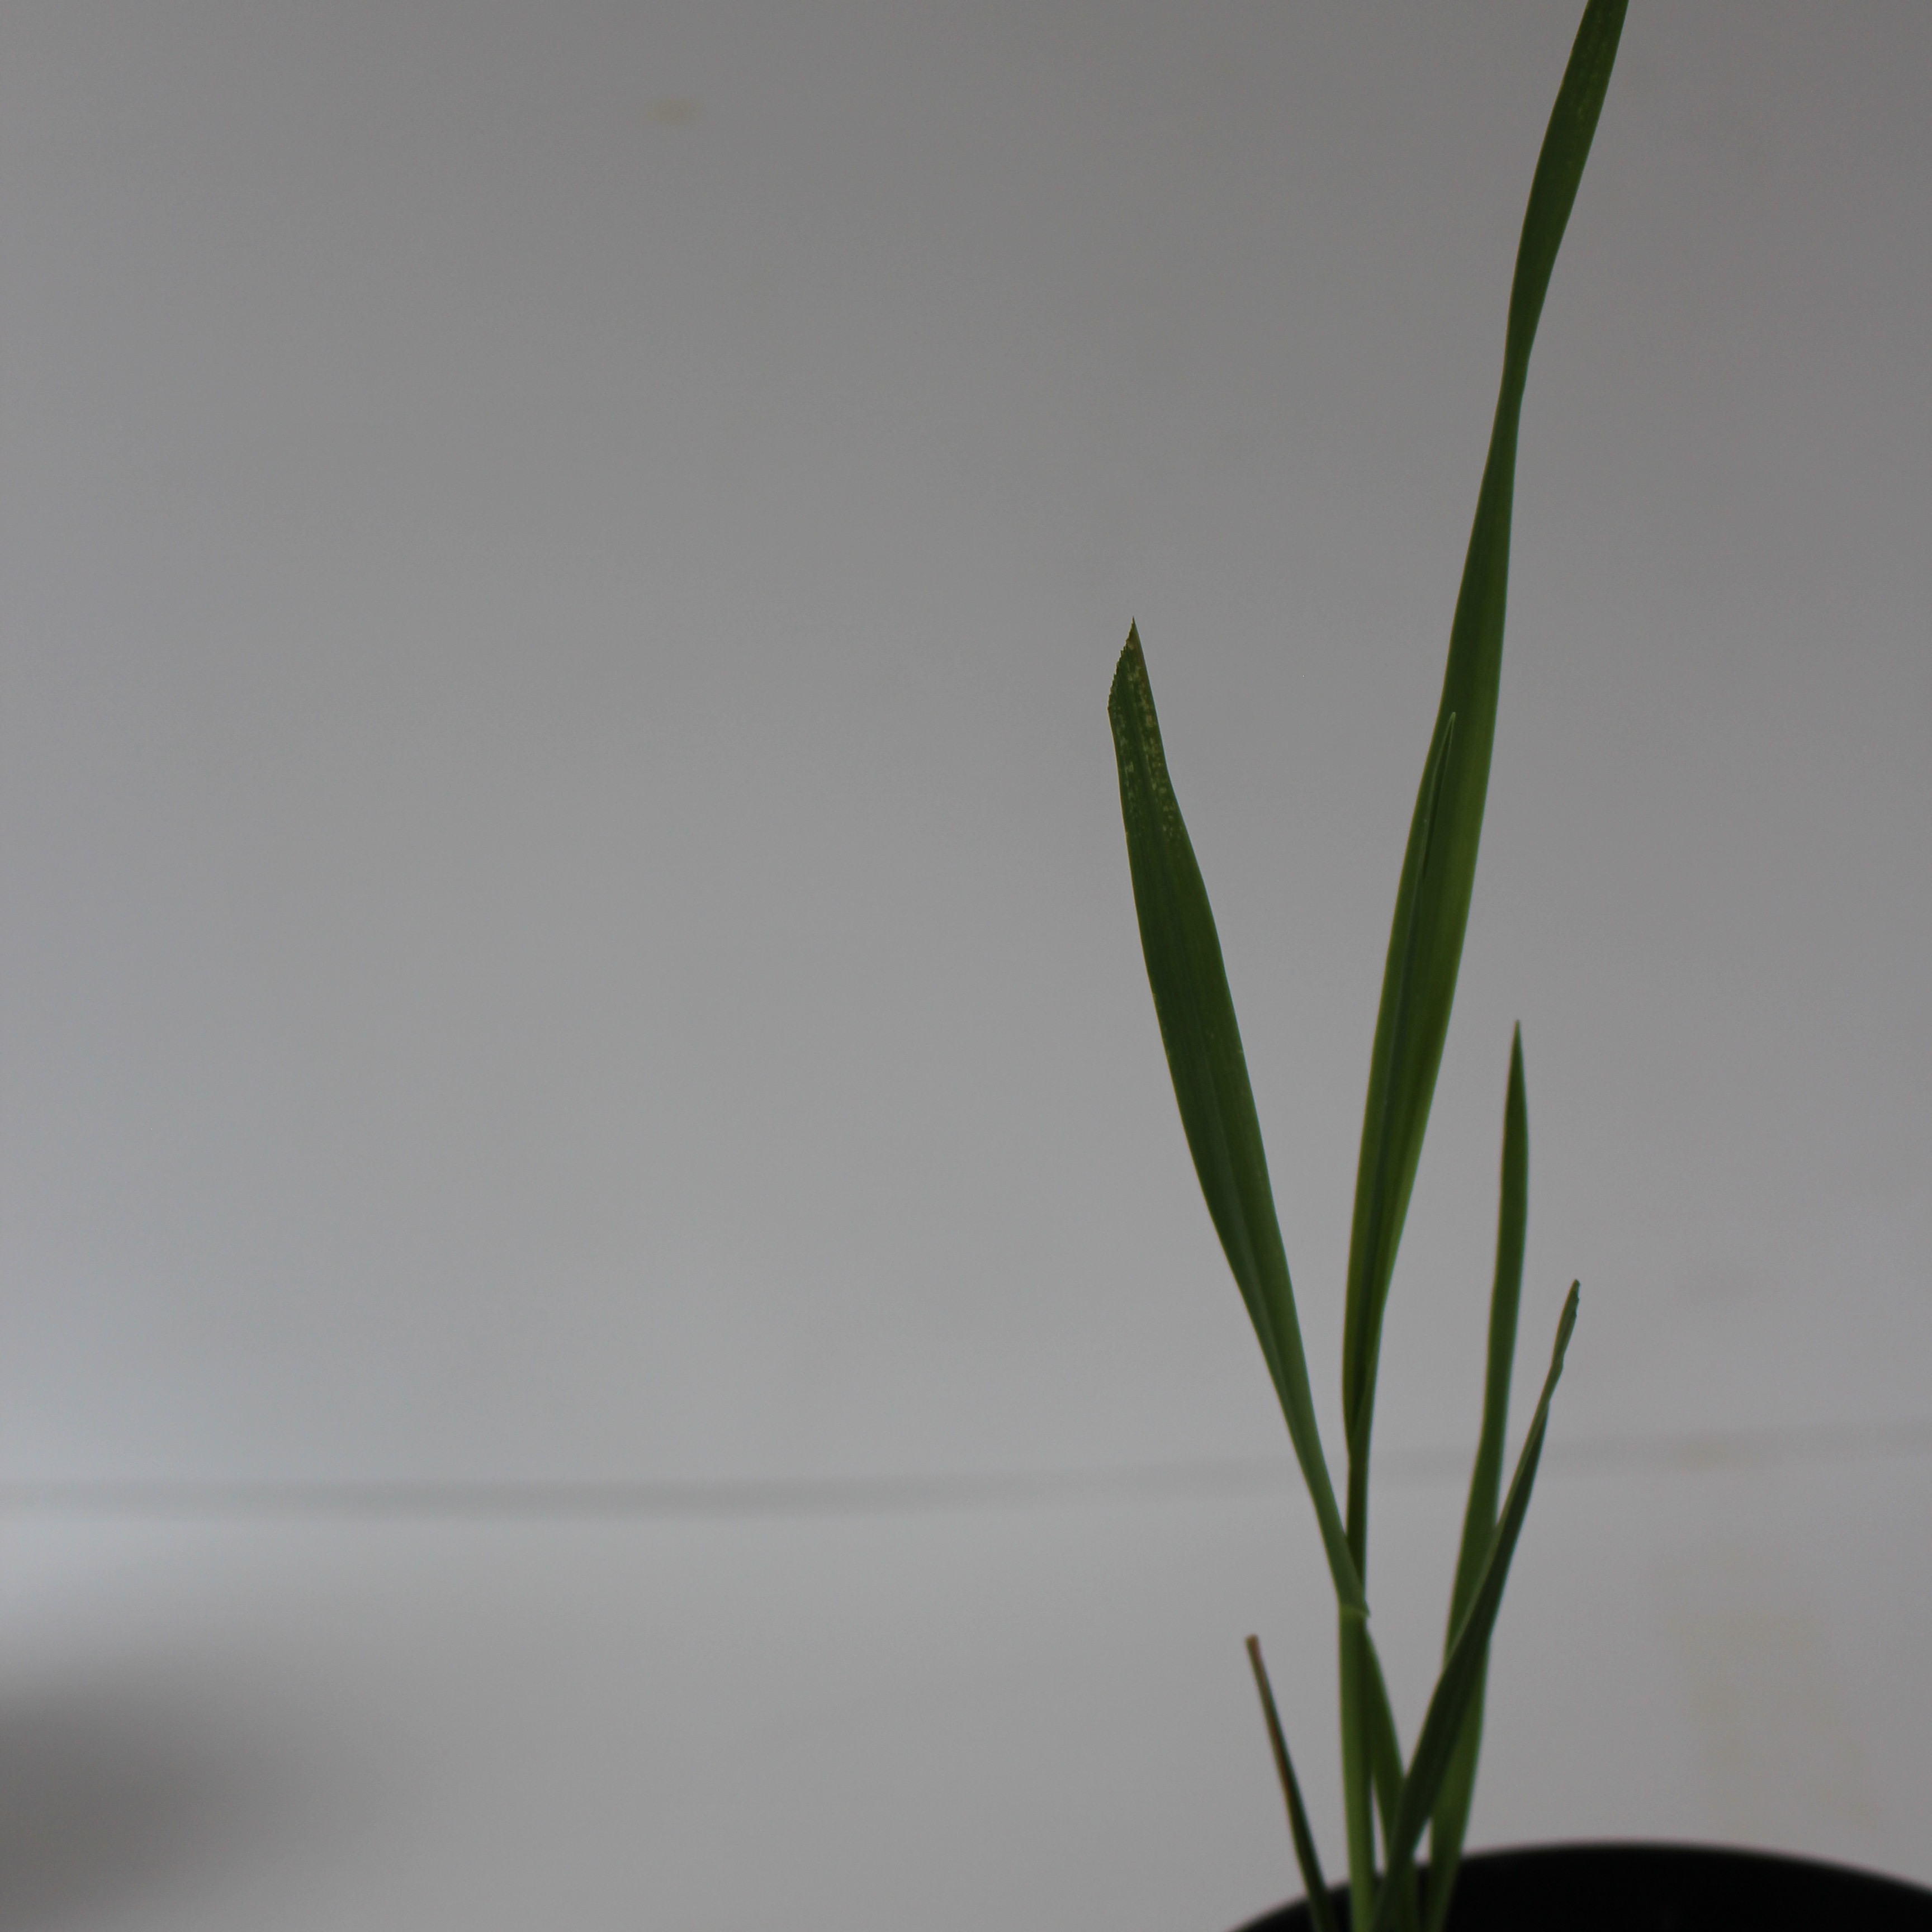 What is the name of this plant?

Avena sterilis
